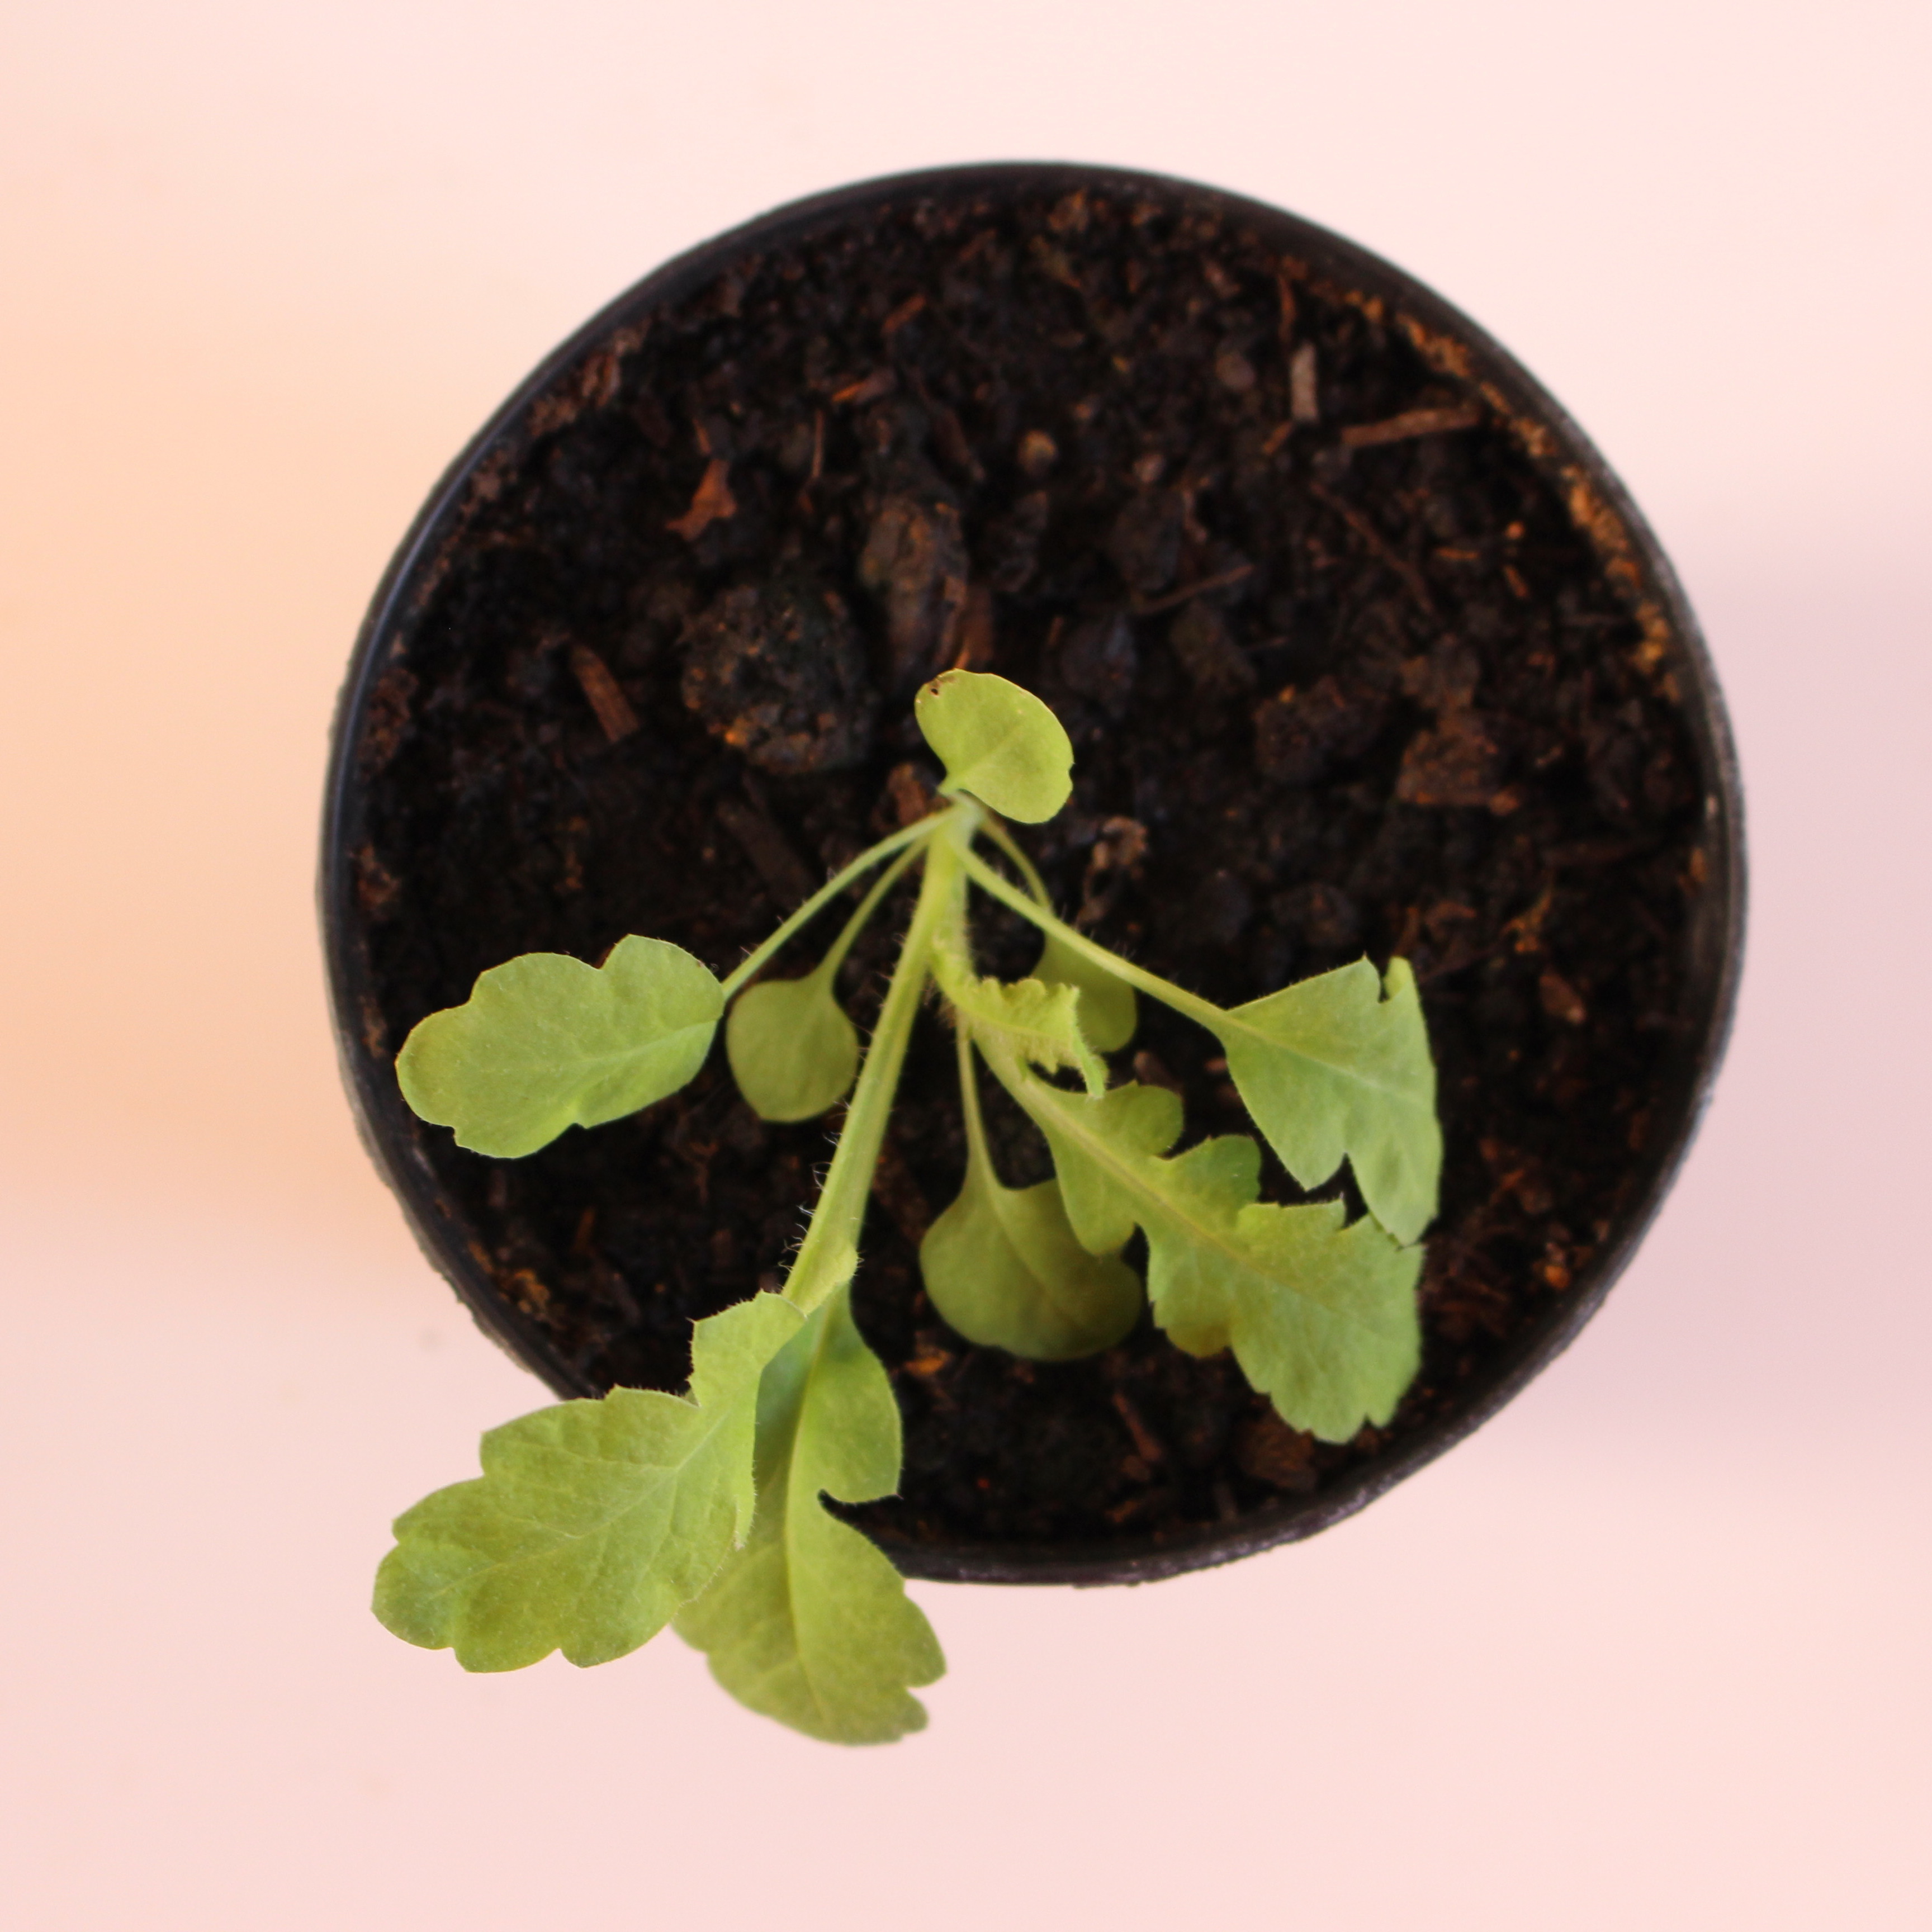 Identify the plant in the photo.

Papaver rhoeas
